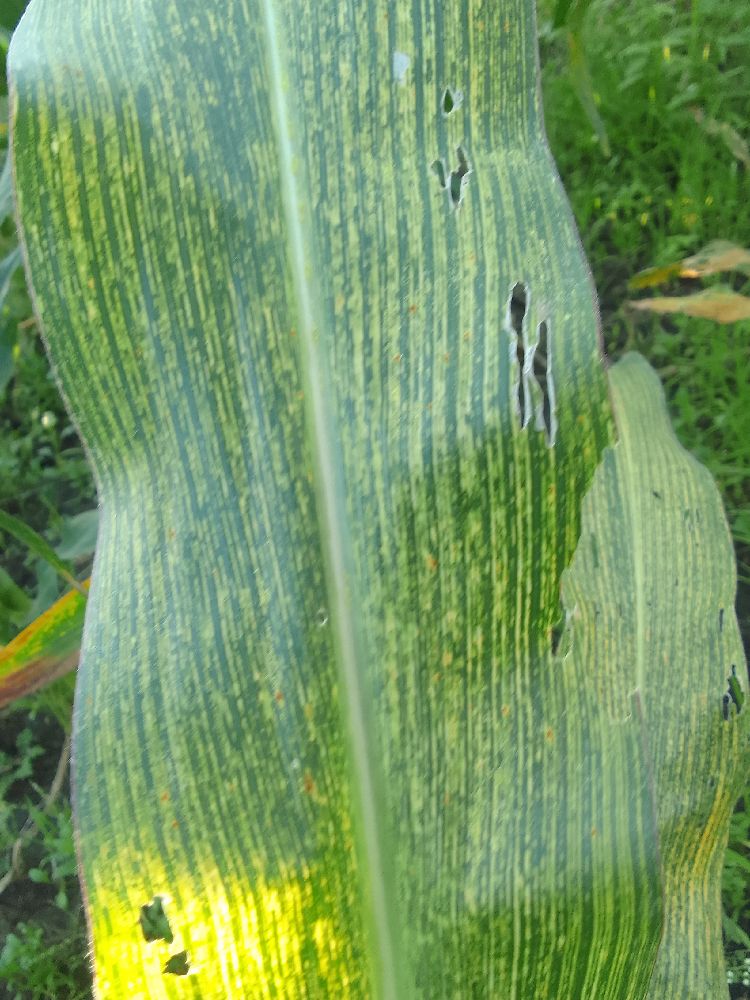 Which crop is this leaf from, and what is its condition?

maize, maize streak virus
